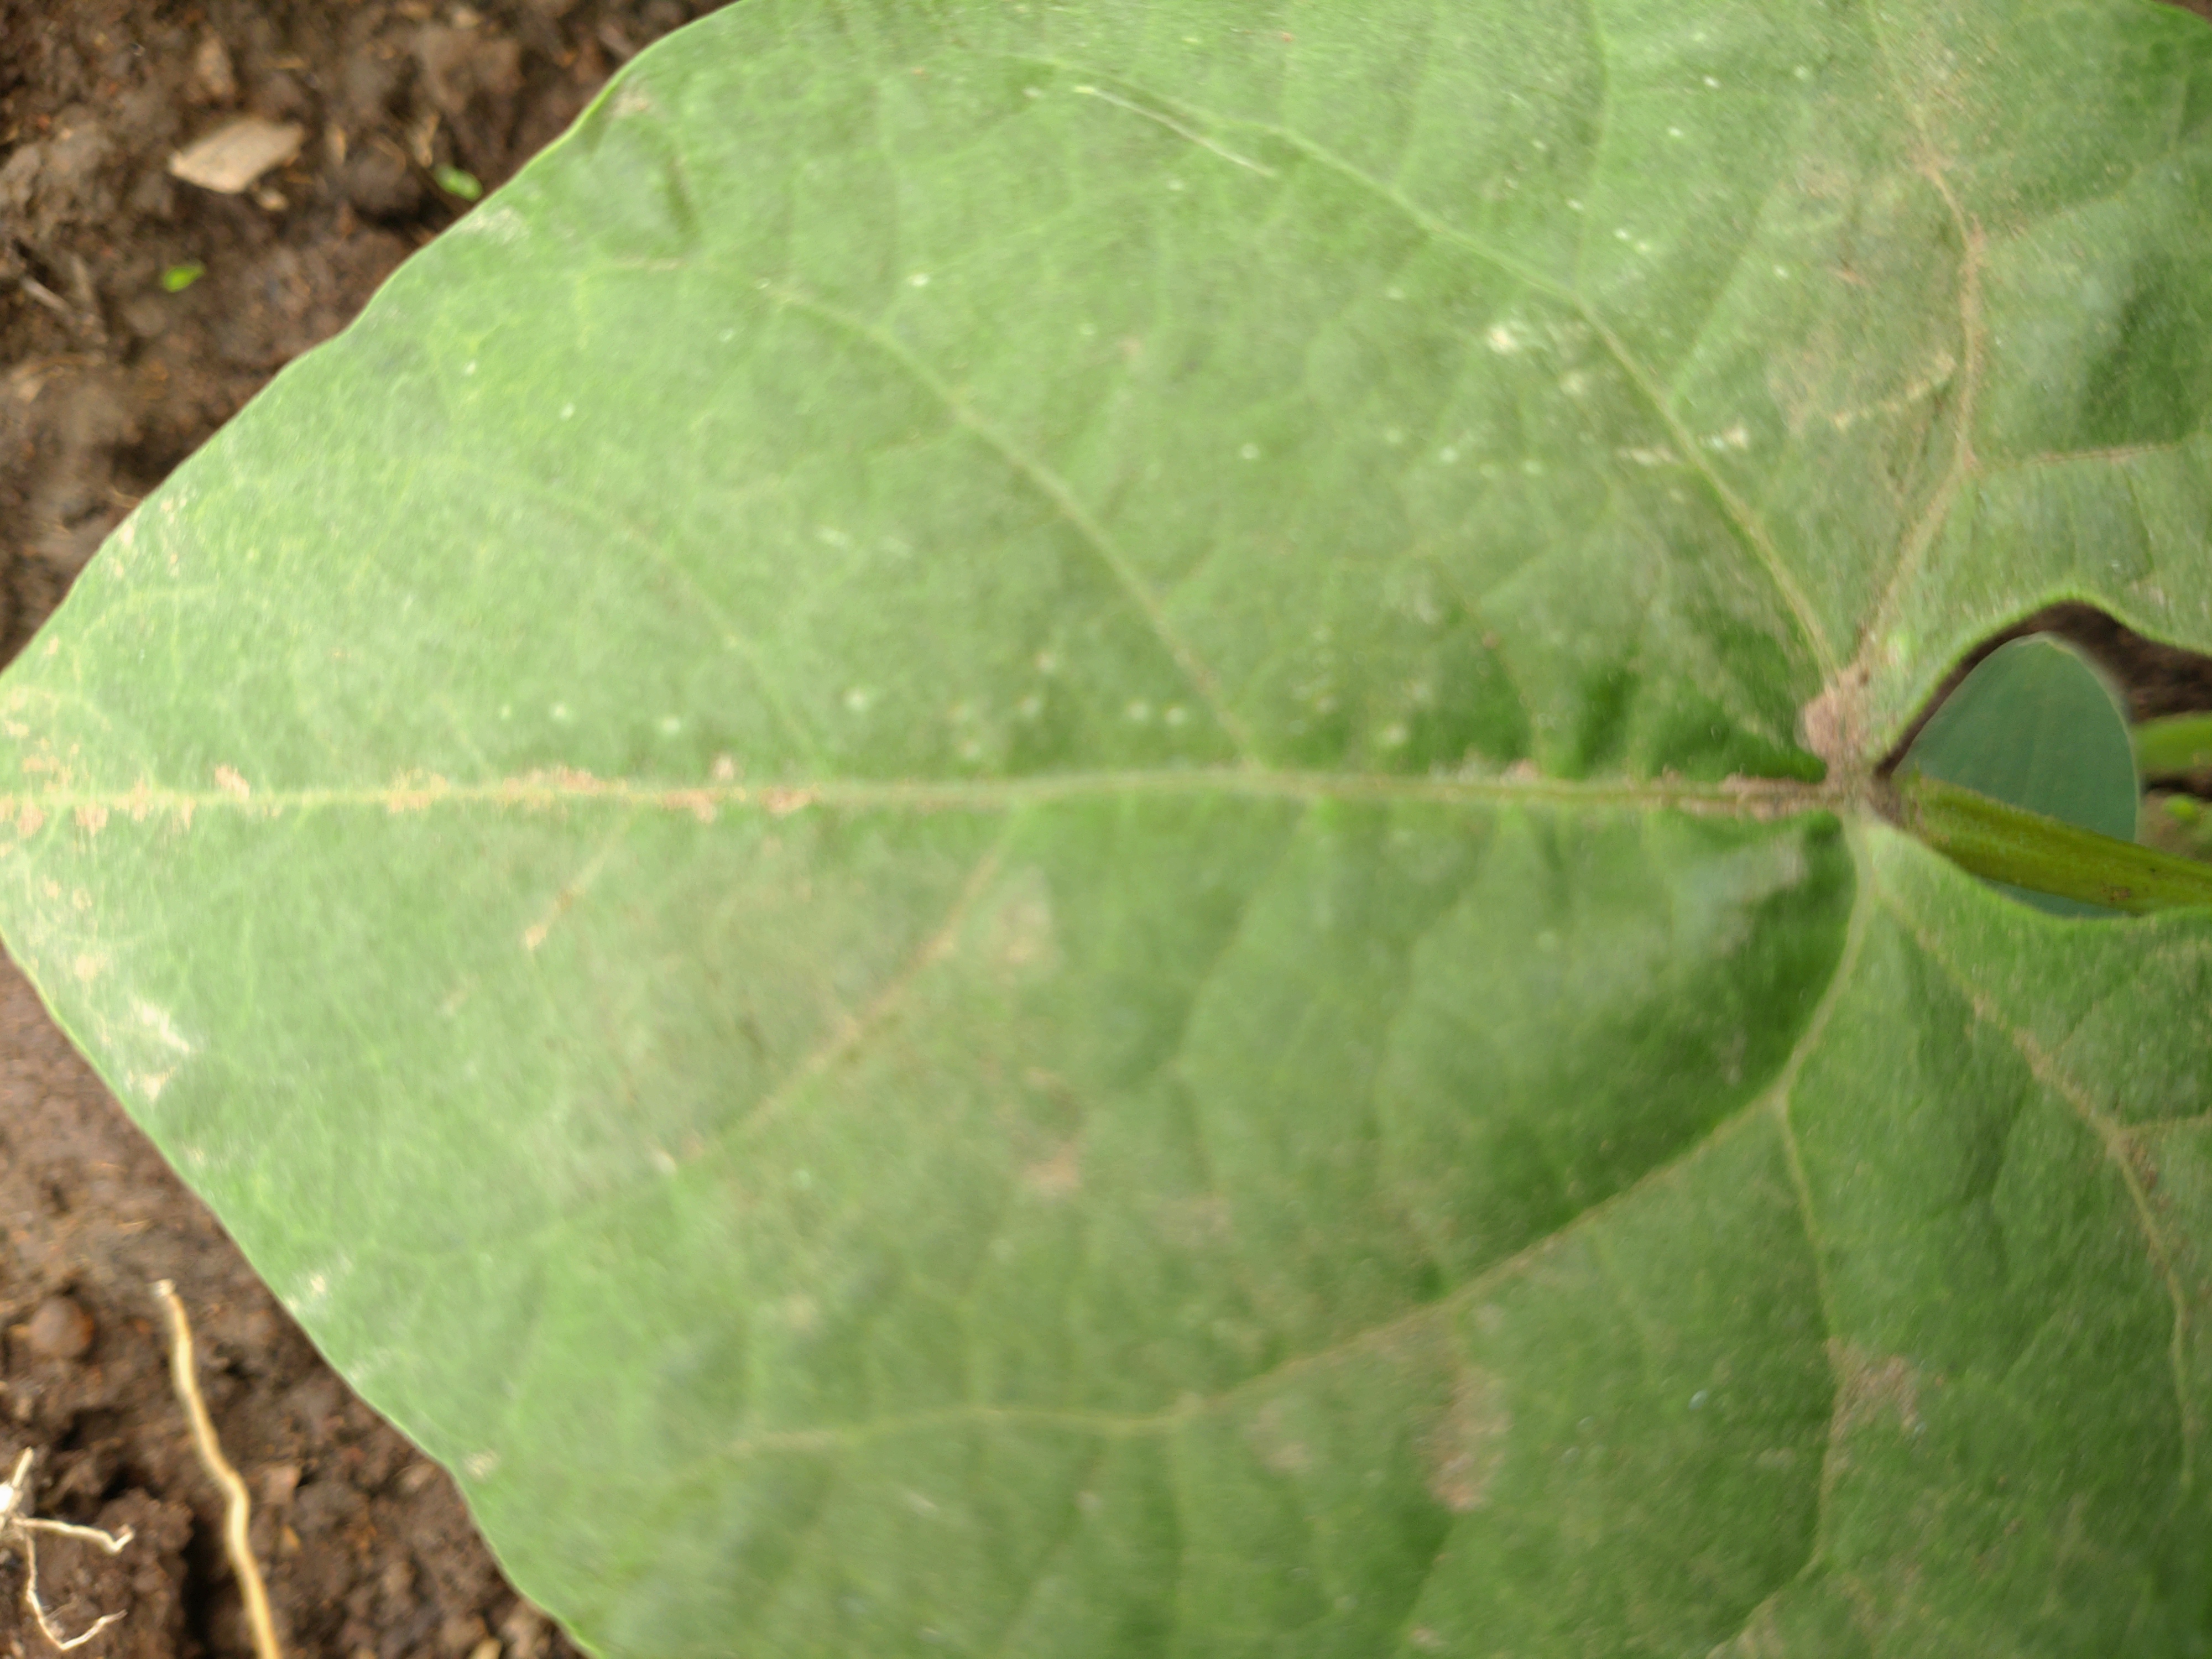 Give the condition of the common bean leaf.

healthy
